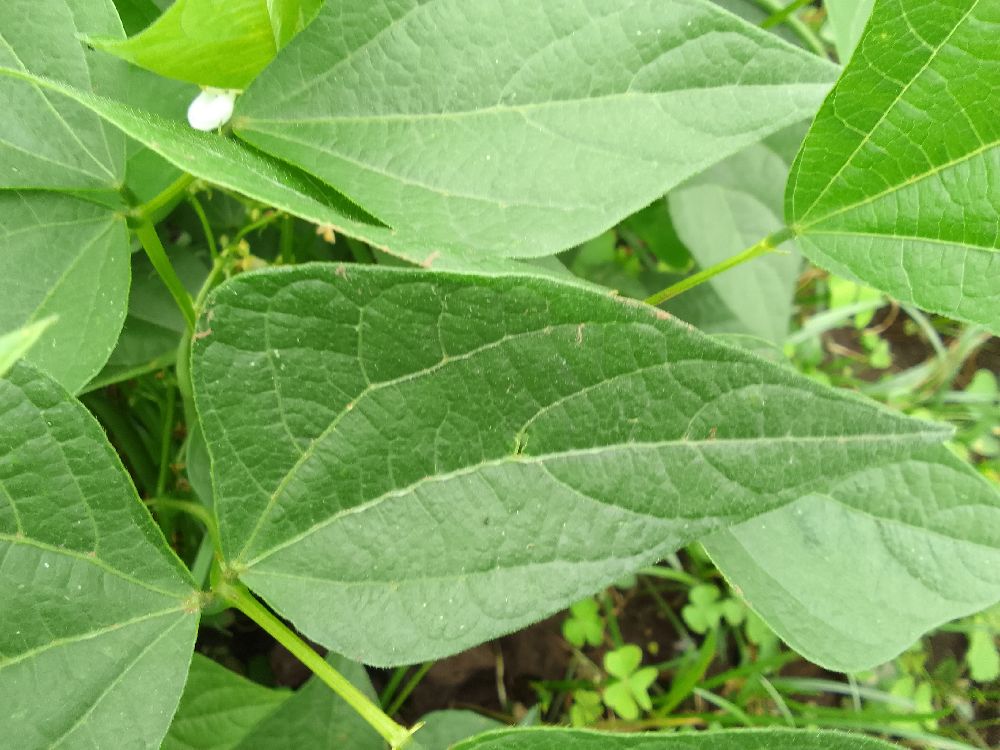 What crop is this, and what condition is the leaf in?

common bean, healthy
